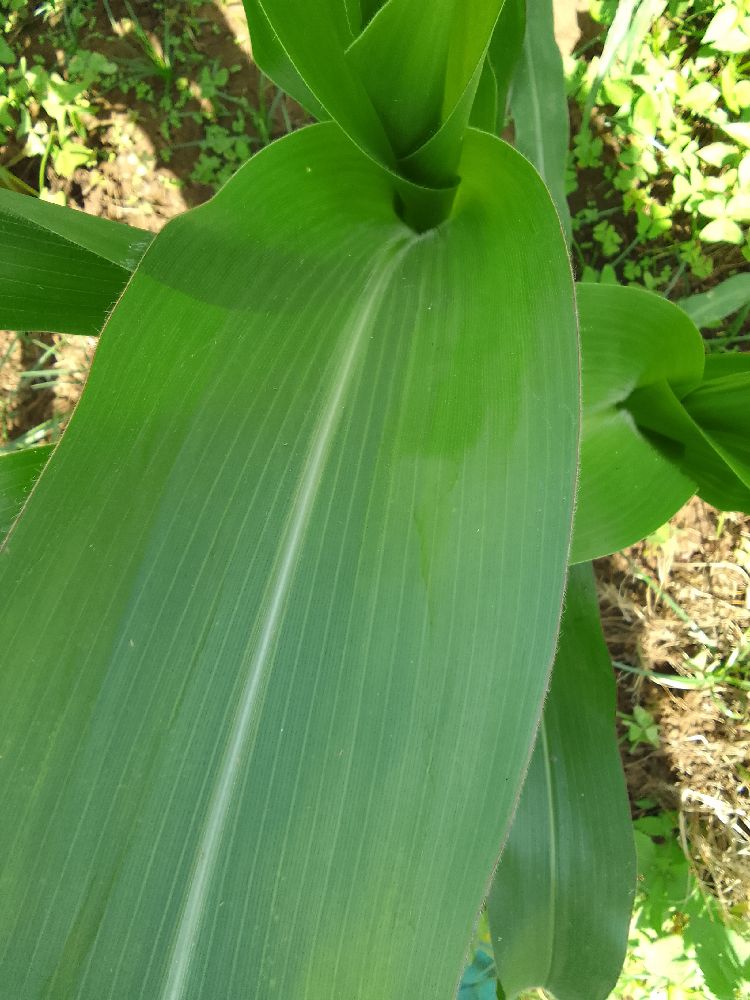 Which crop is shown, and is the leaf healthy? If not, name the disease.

maize, healthy
